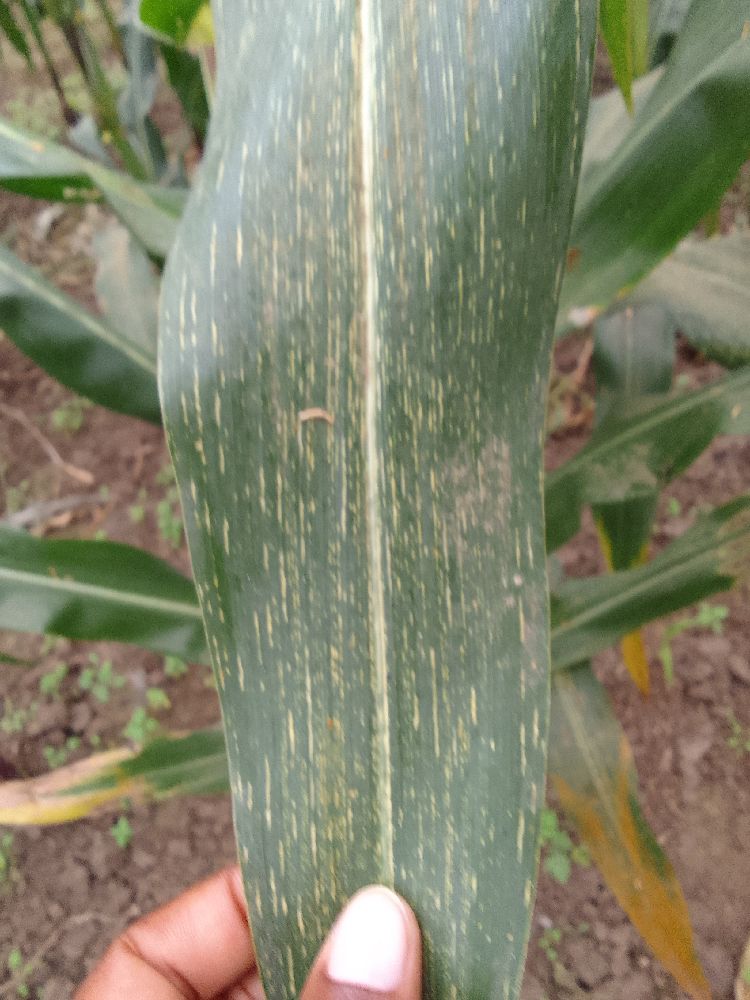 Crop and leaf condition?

maize, maize streak virus
